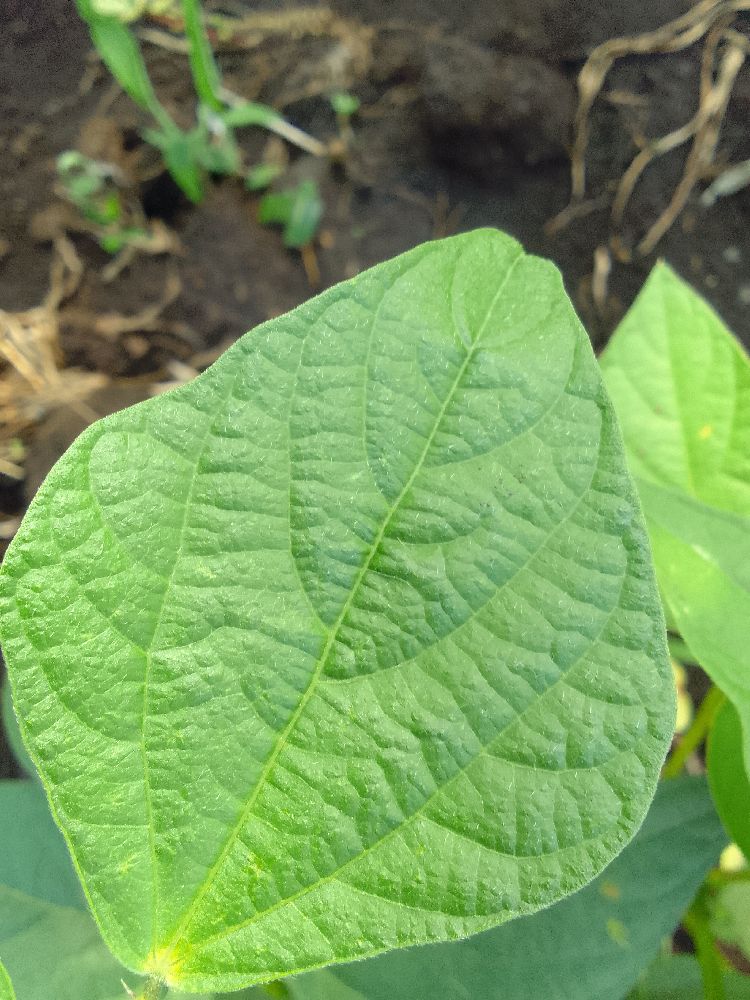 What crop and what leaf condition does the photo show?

common bean, healthy
